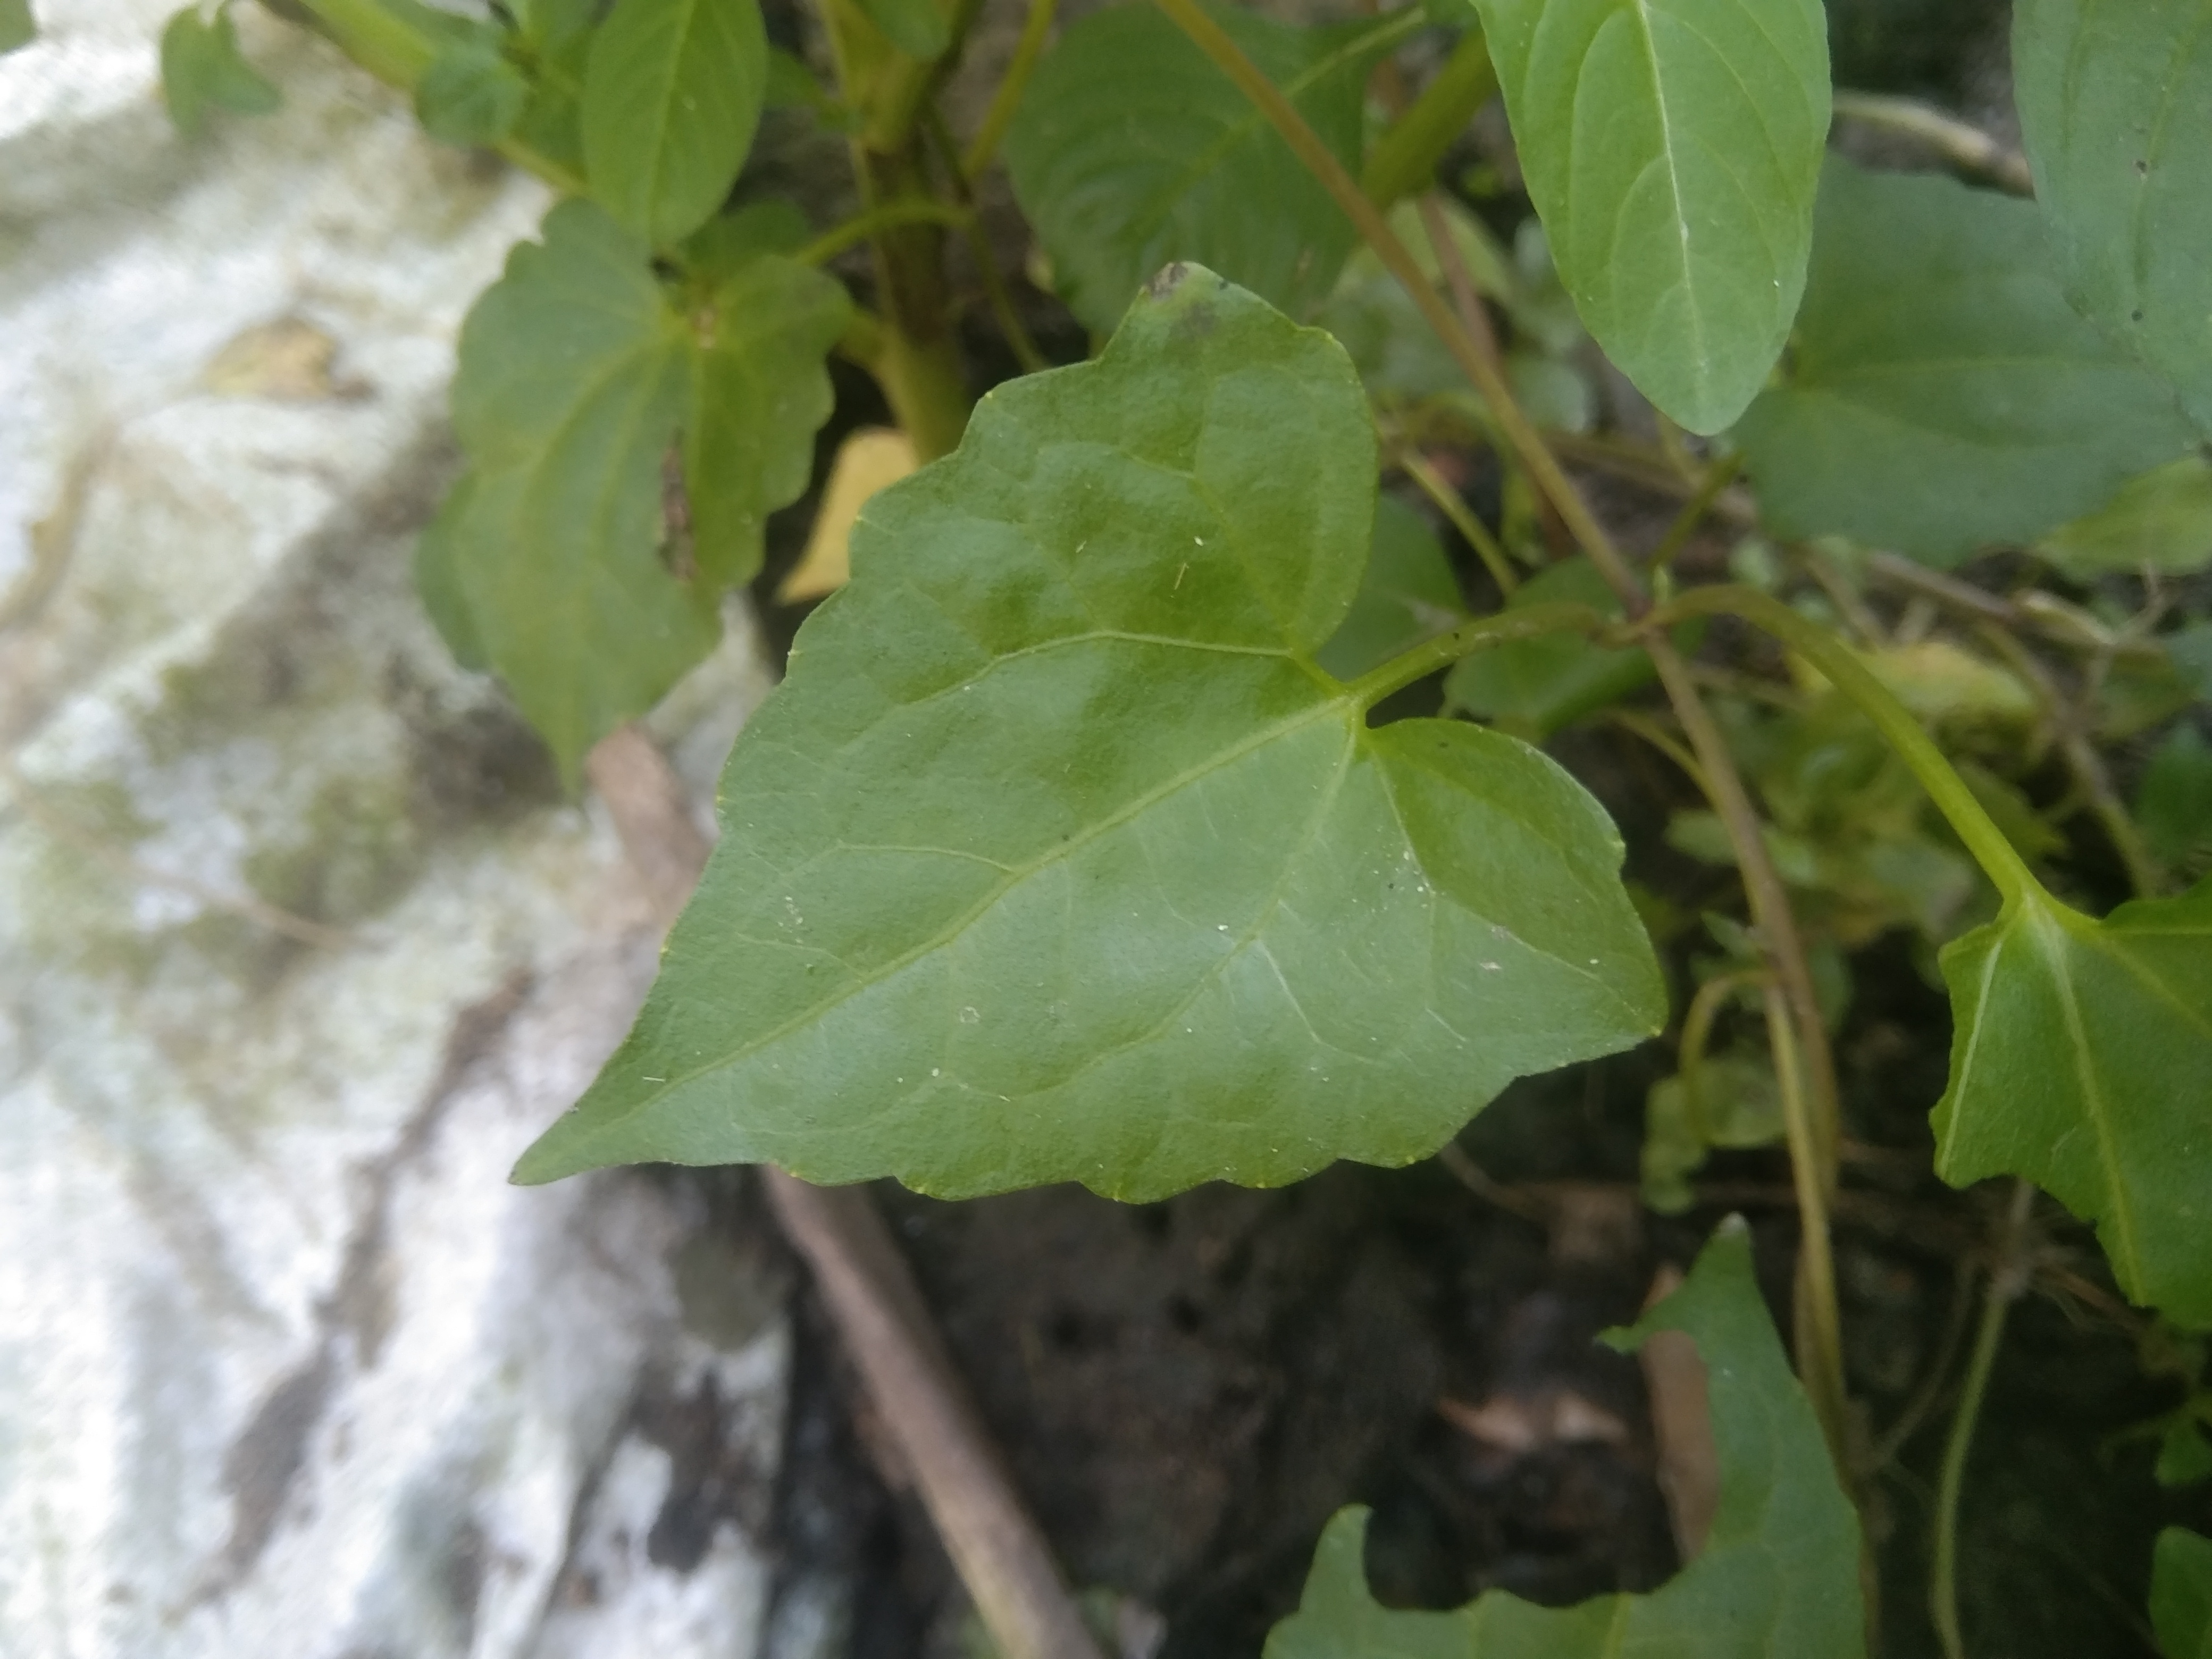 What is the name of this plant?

bitter vine
